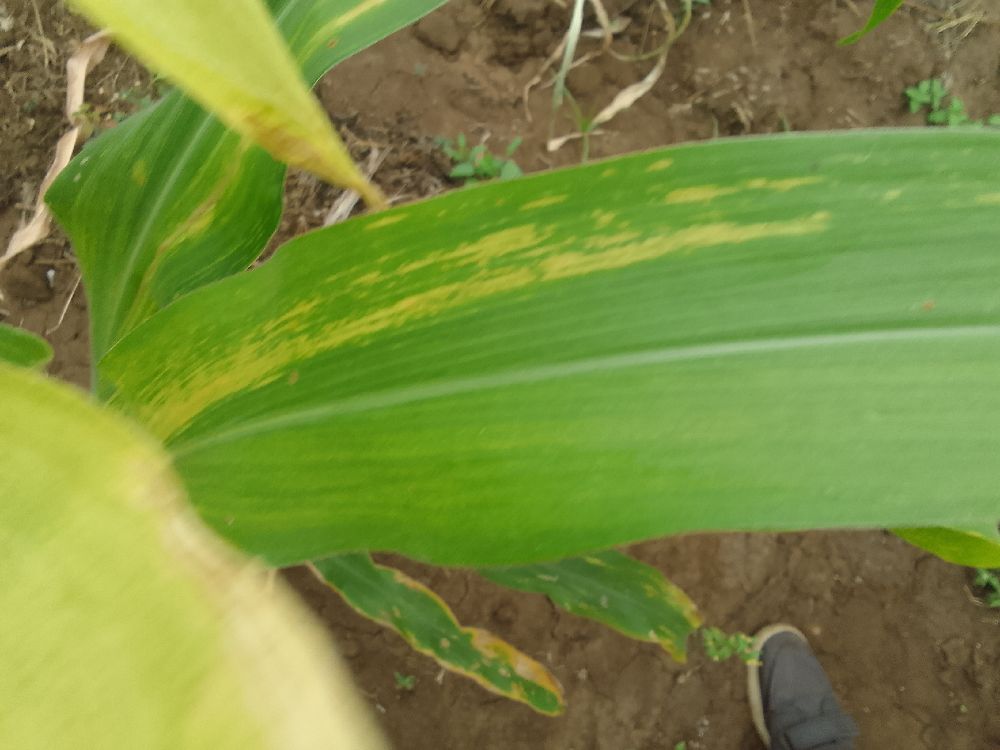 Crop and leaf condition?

maize, maize lethal necrosis
